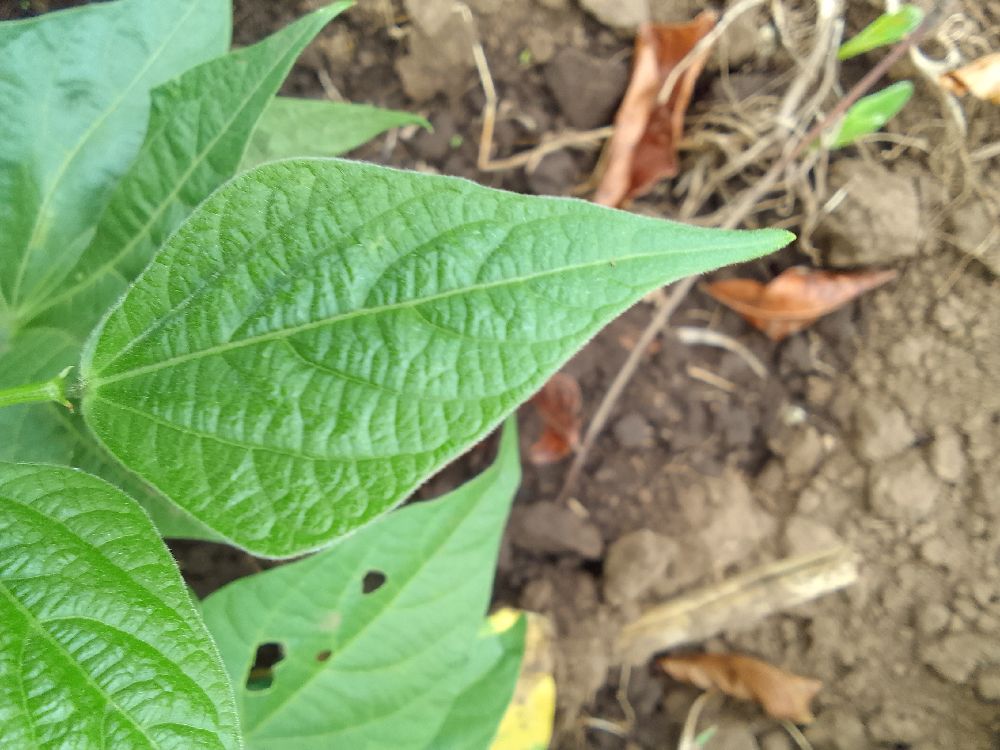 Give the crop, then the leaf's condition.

common bean, healthy
